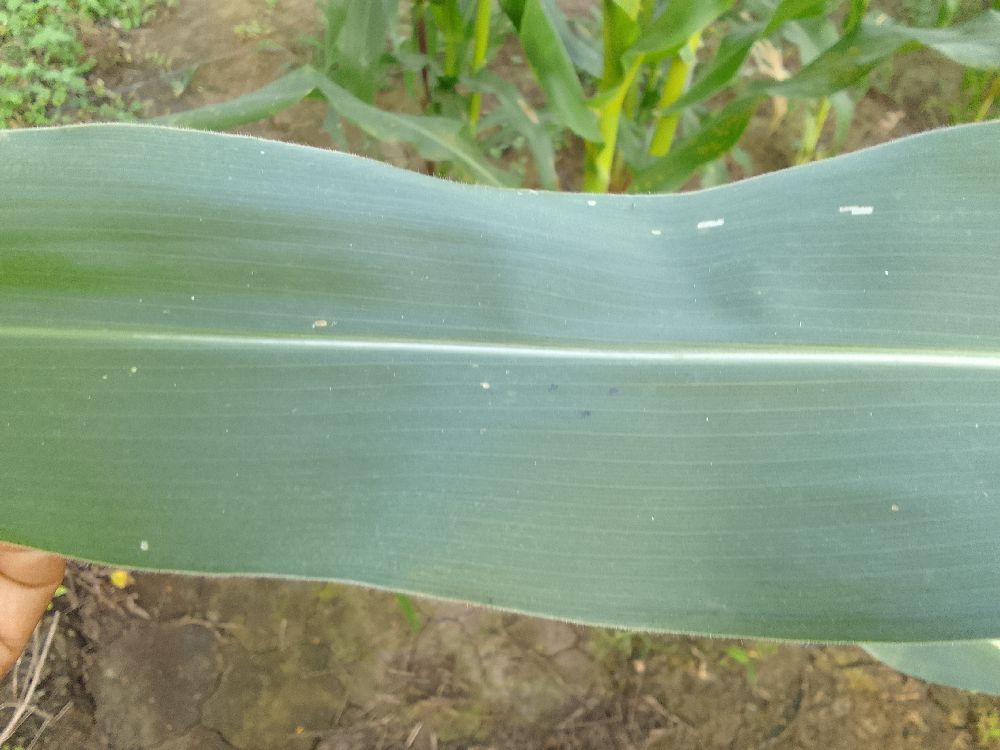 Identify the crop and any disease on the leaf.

maize, healthy
